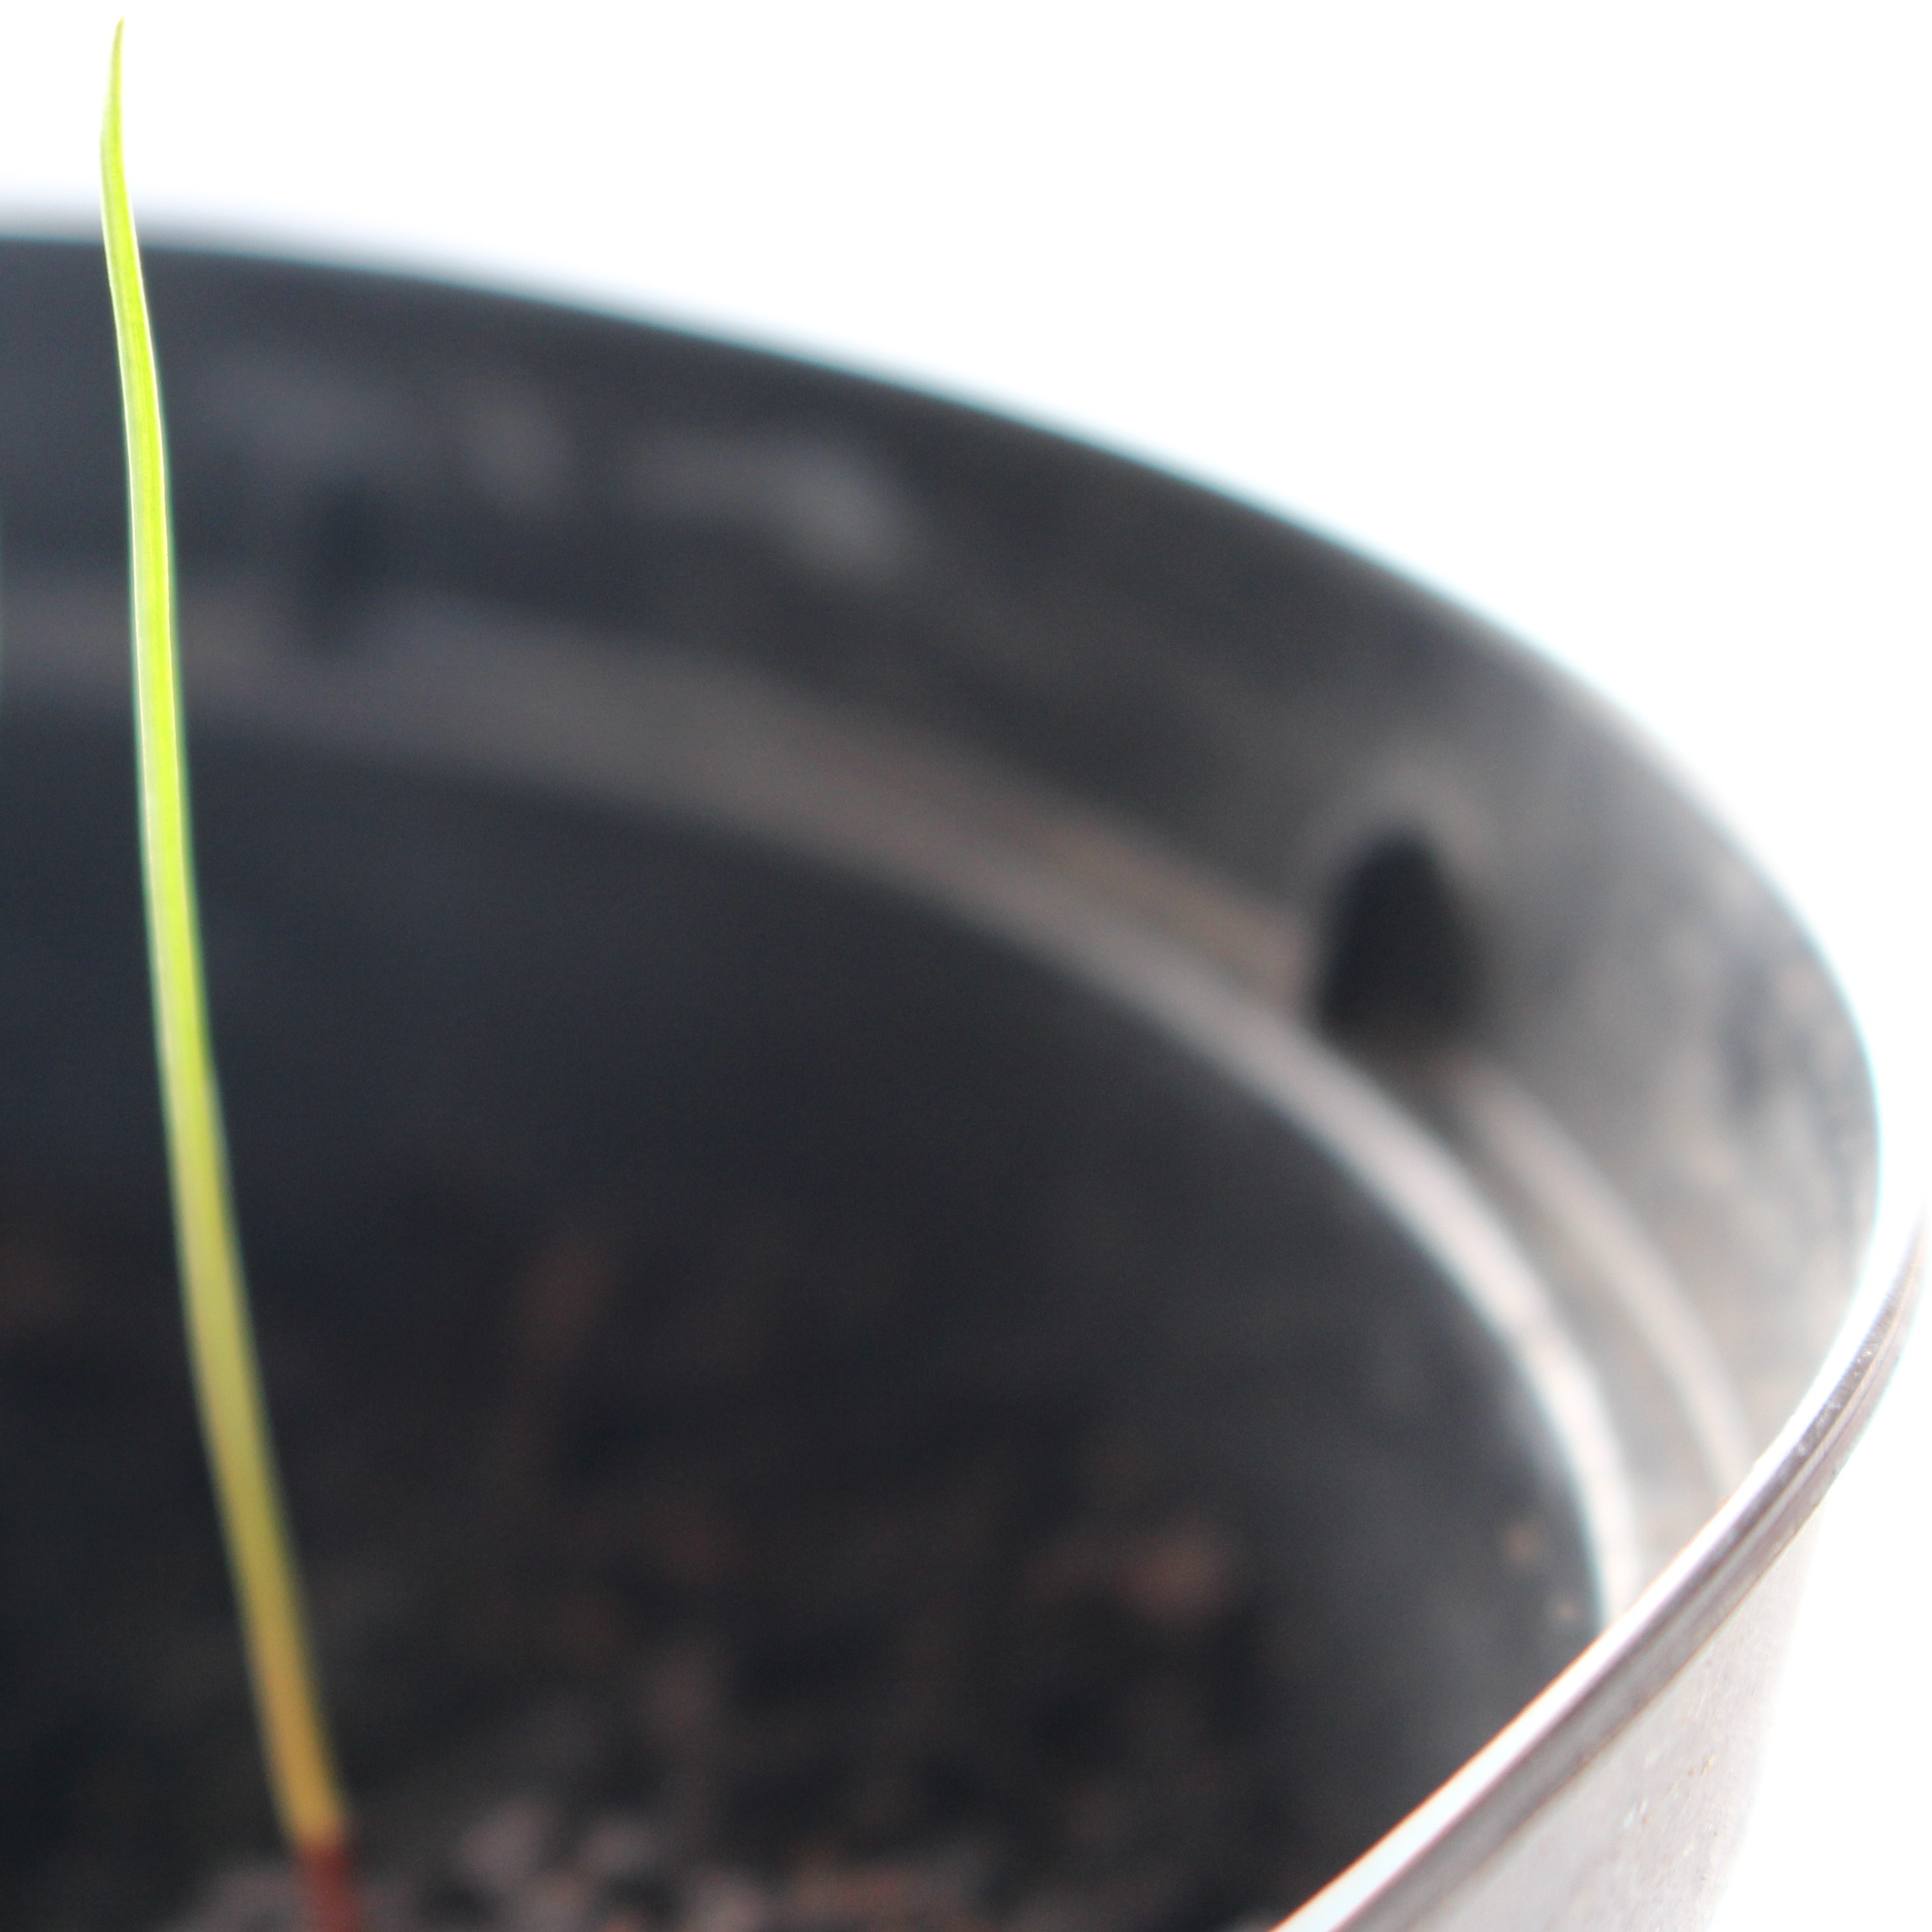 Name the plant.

Lolium multiflorum
